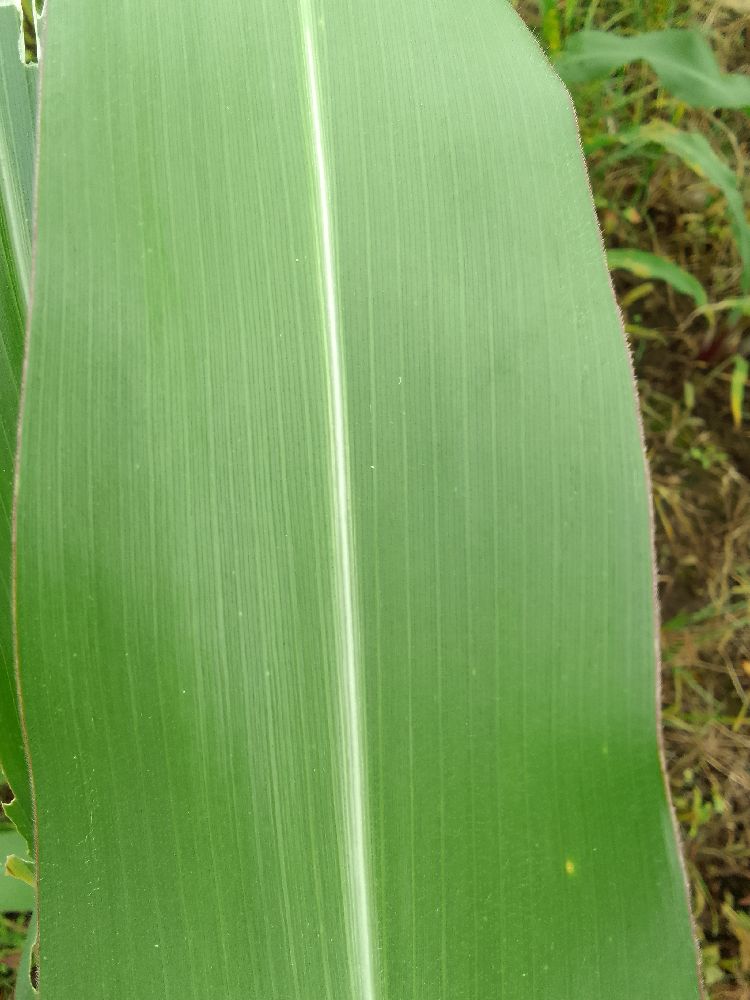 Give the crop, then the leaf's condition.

maize, healthy
